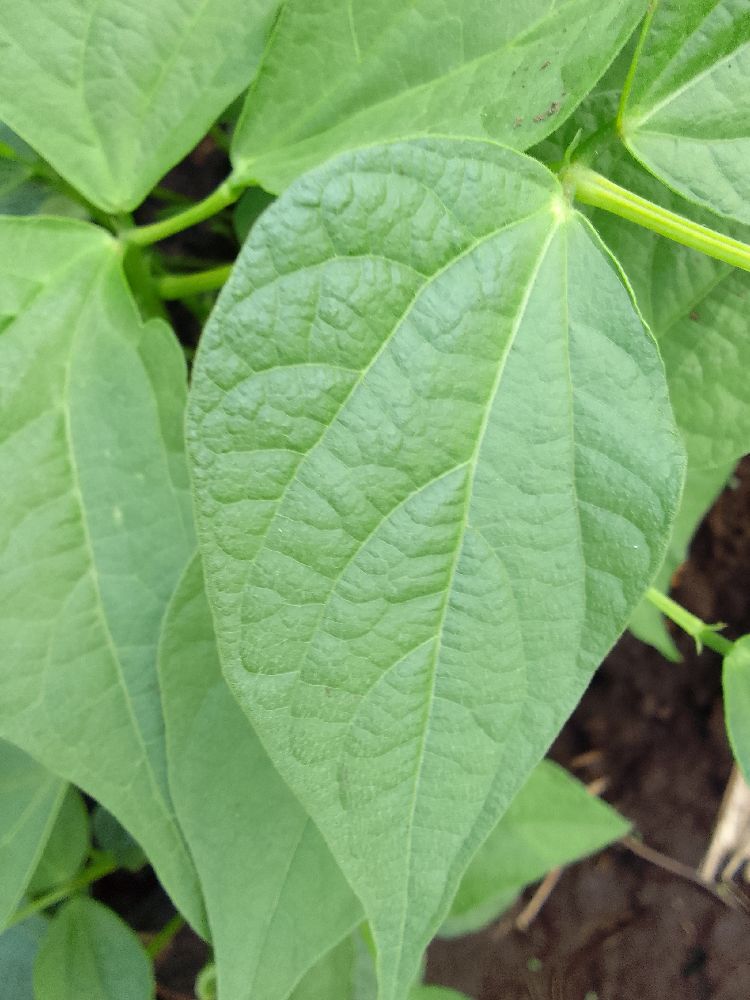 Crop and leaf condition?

common bean, healthy
